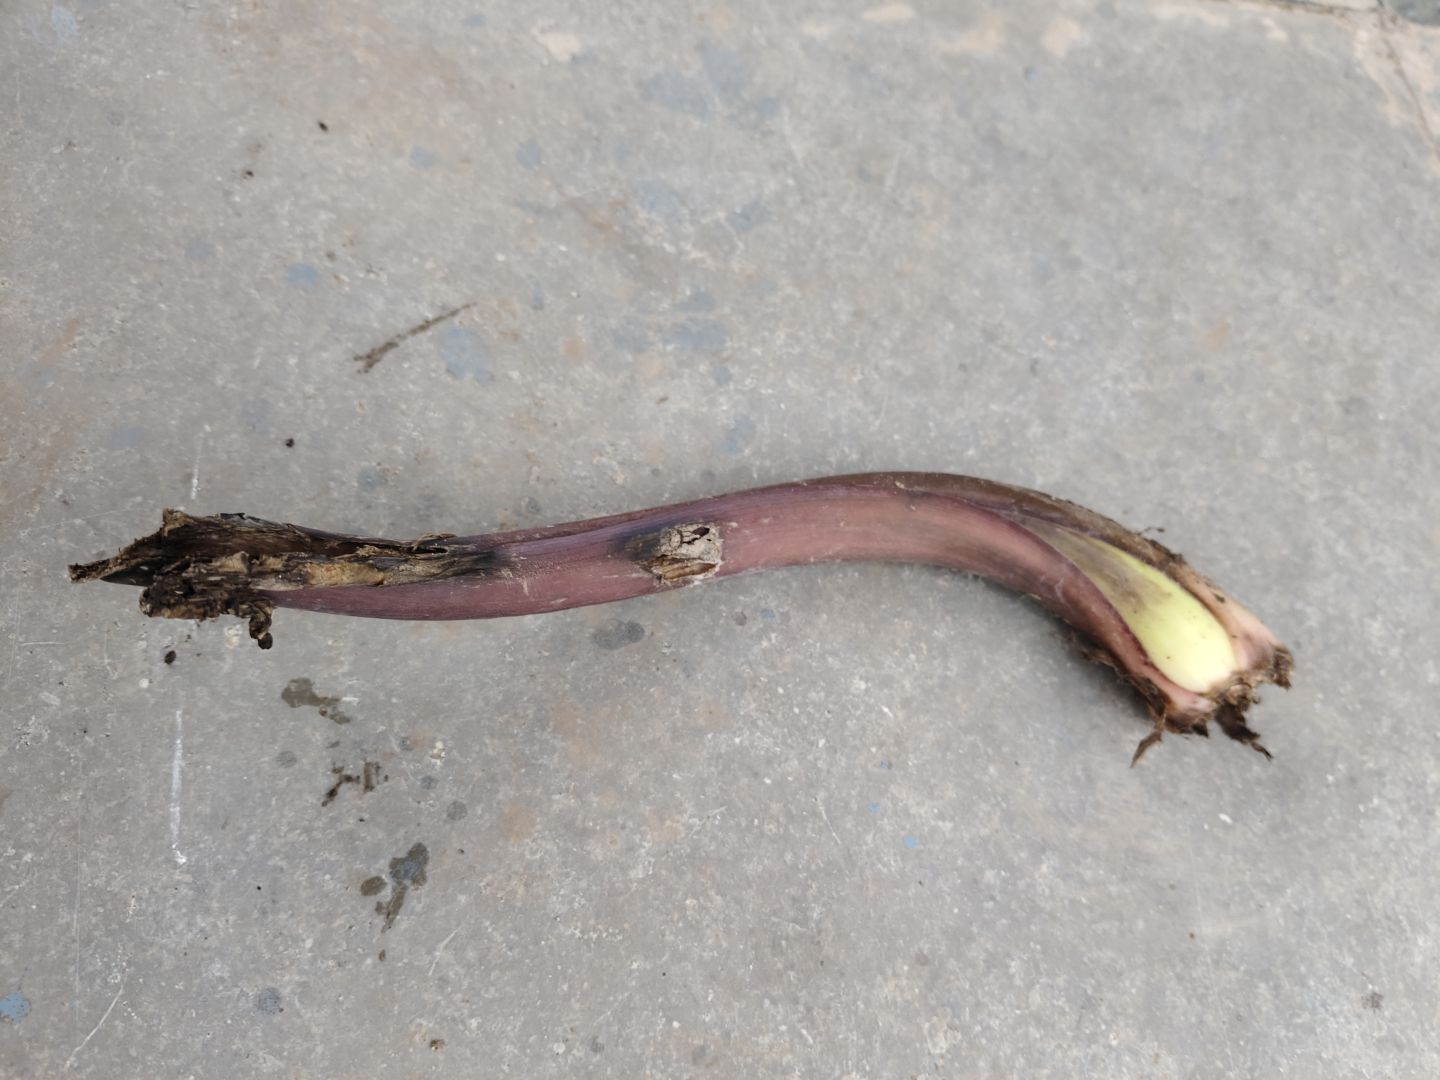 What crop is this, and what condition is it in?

taro, root rot
